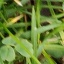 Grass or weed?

unstructured weed
